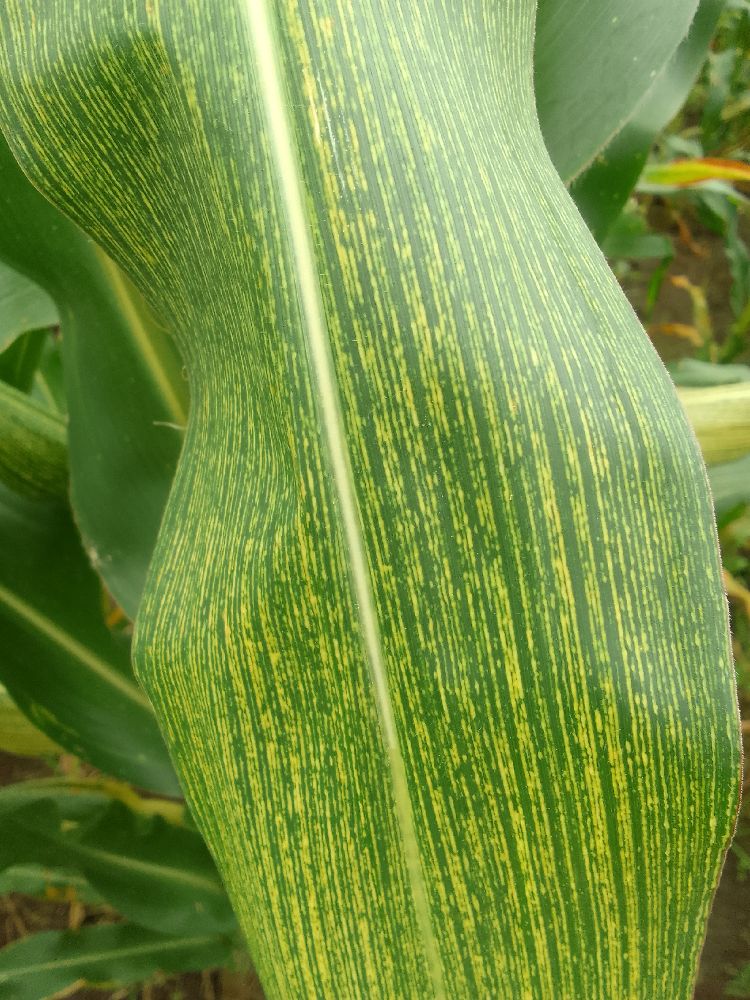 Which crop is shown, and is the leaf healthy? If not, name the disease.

maize, maize streak virus
